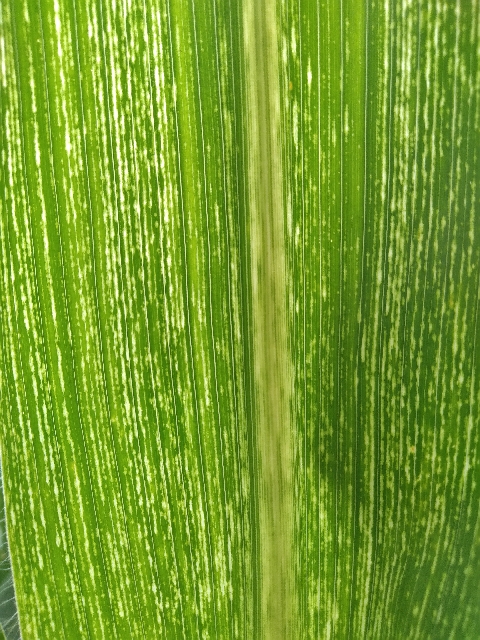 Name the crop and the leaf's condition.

maize, maize streak virus
